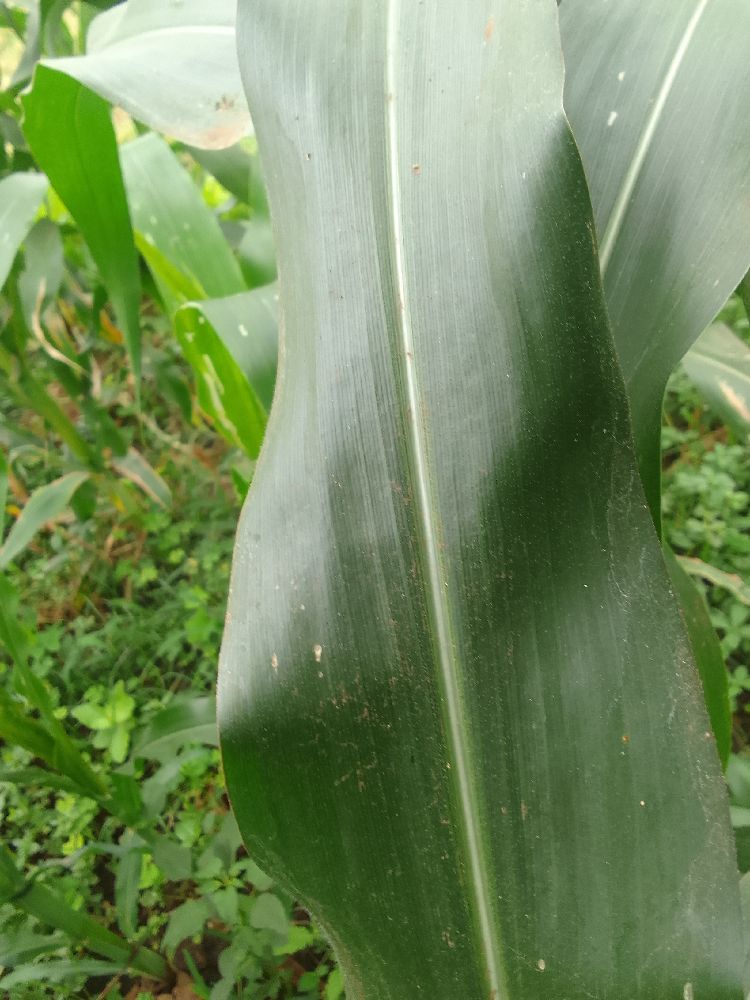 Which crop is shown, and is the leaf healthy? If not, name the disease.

maize, healthy
